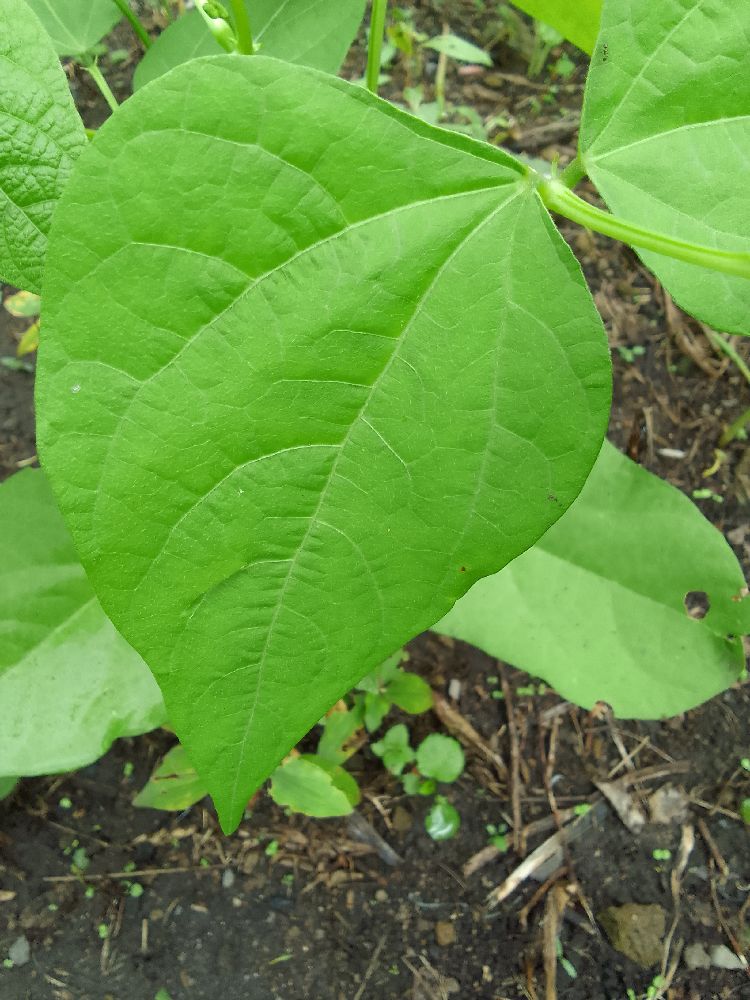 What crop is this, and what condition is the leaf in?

common bean, healthy
